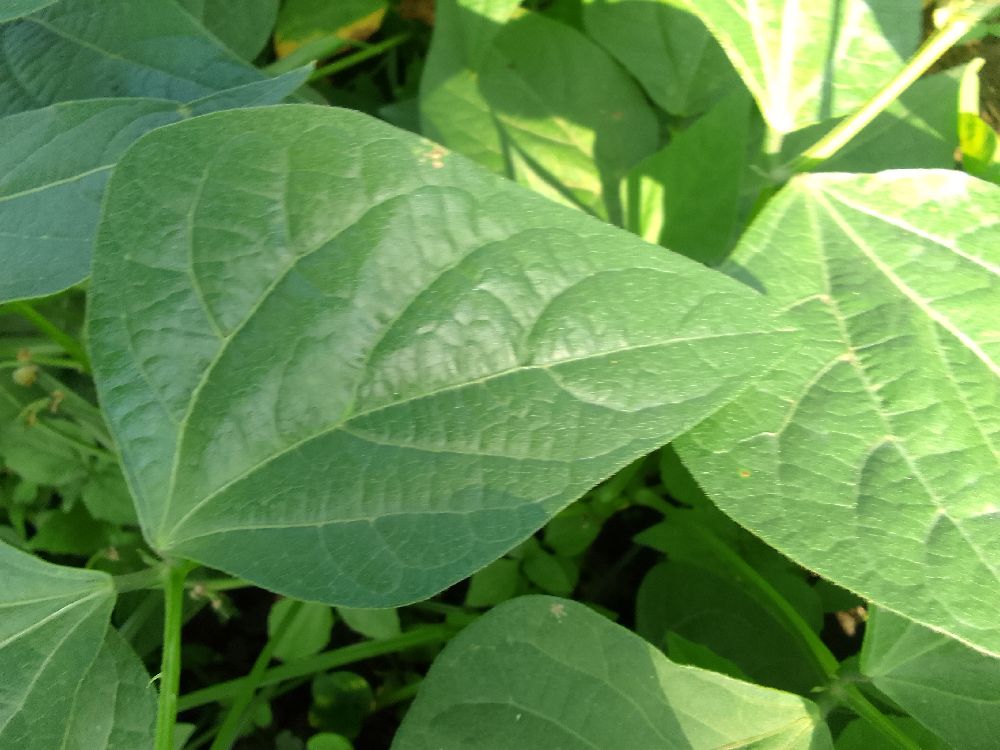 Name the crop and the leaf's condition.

common bean, healthy
